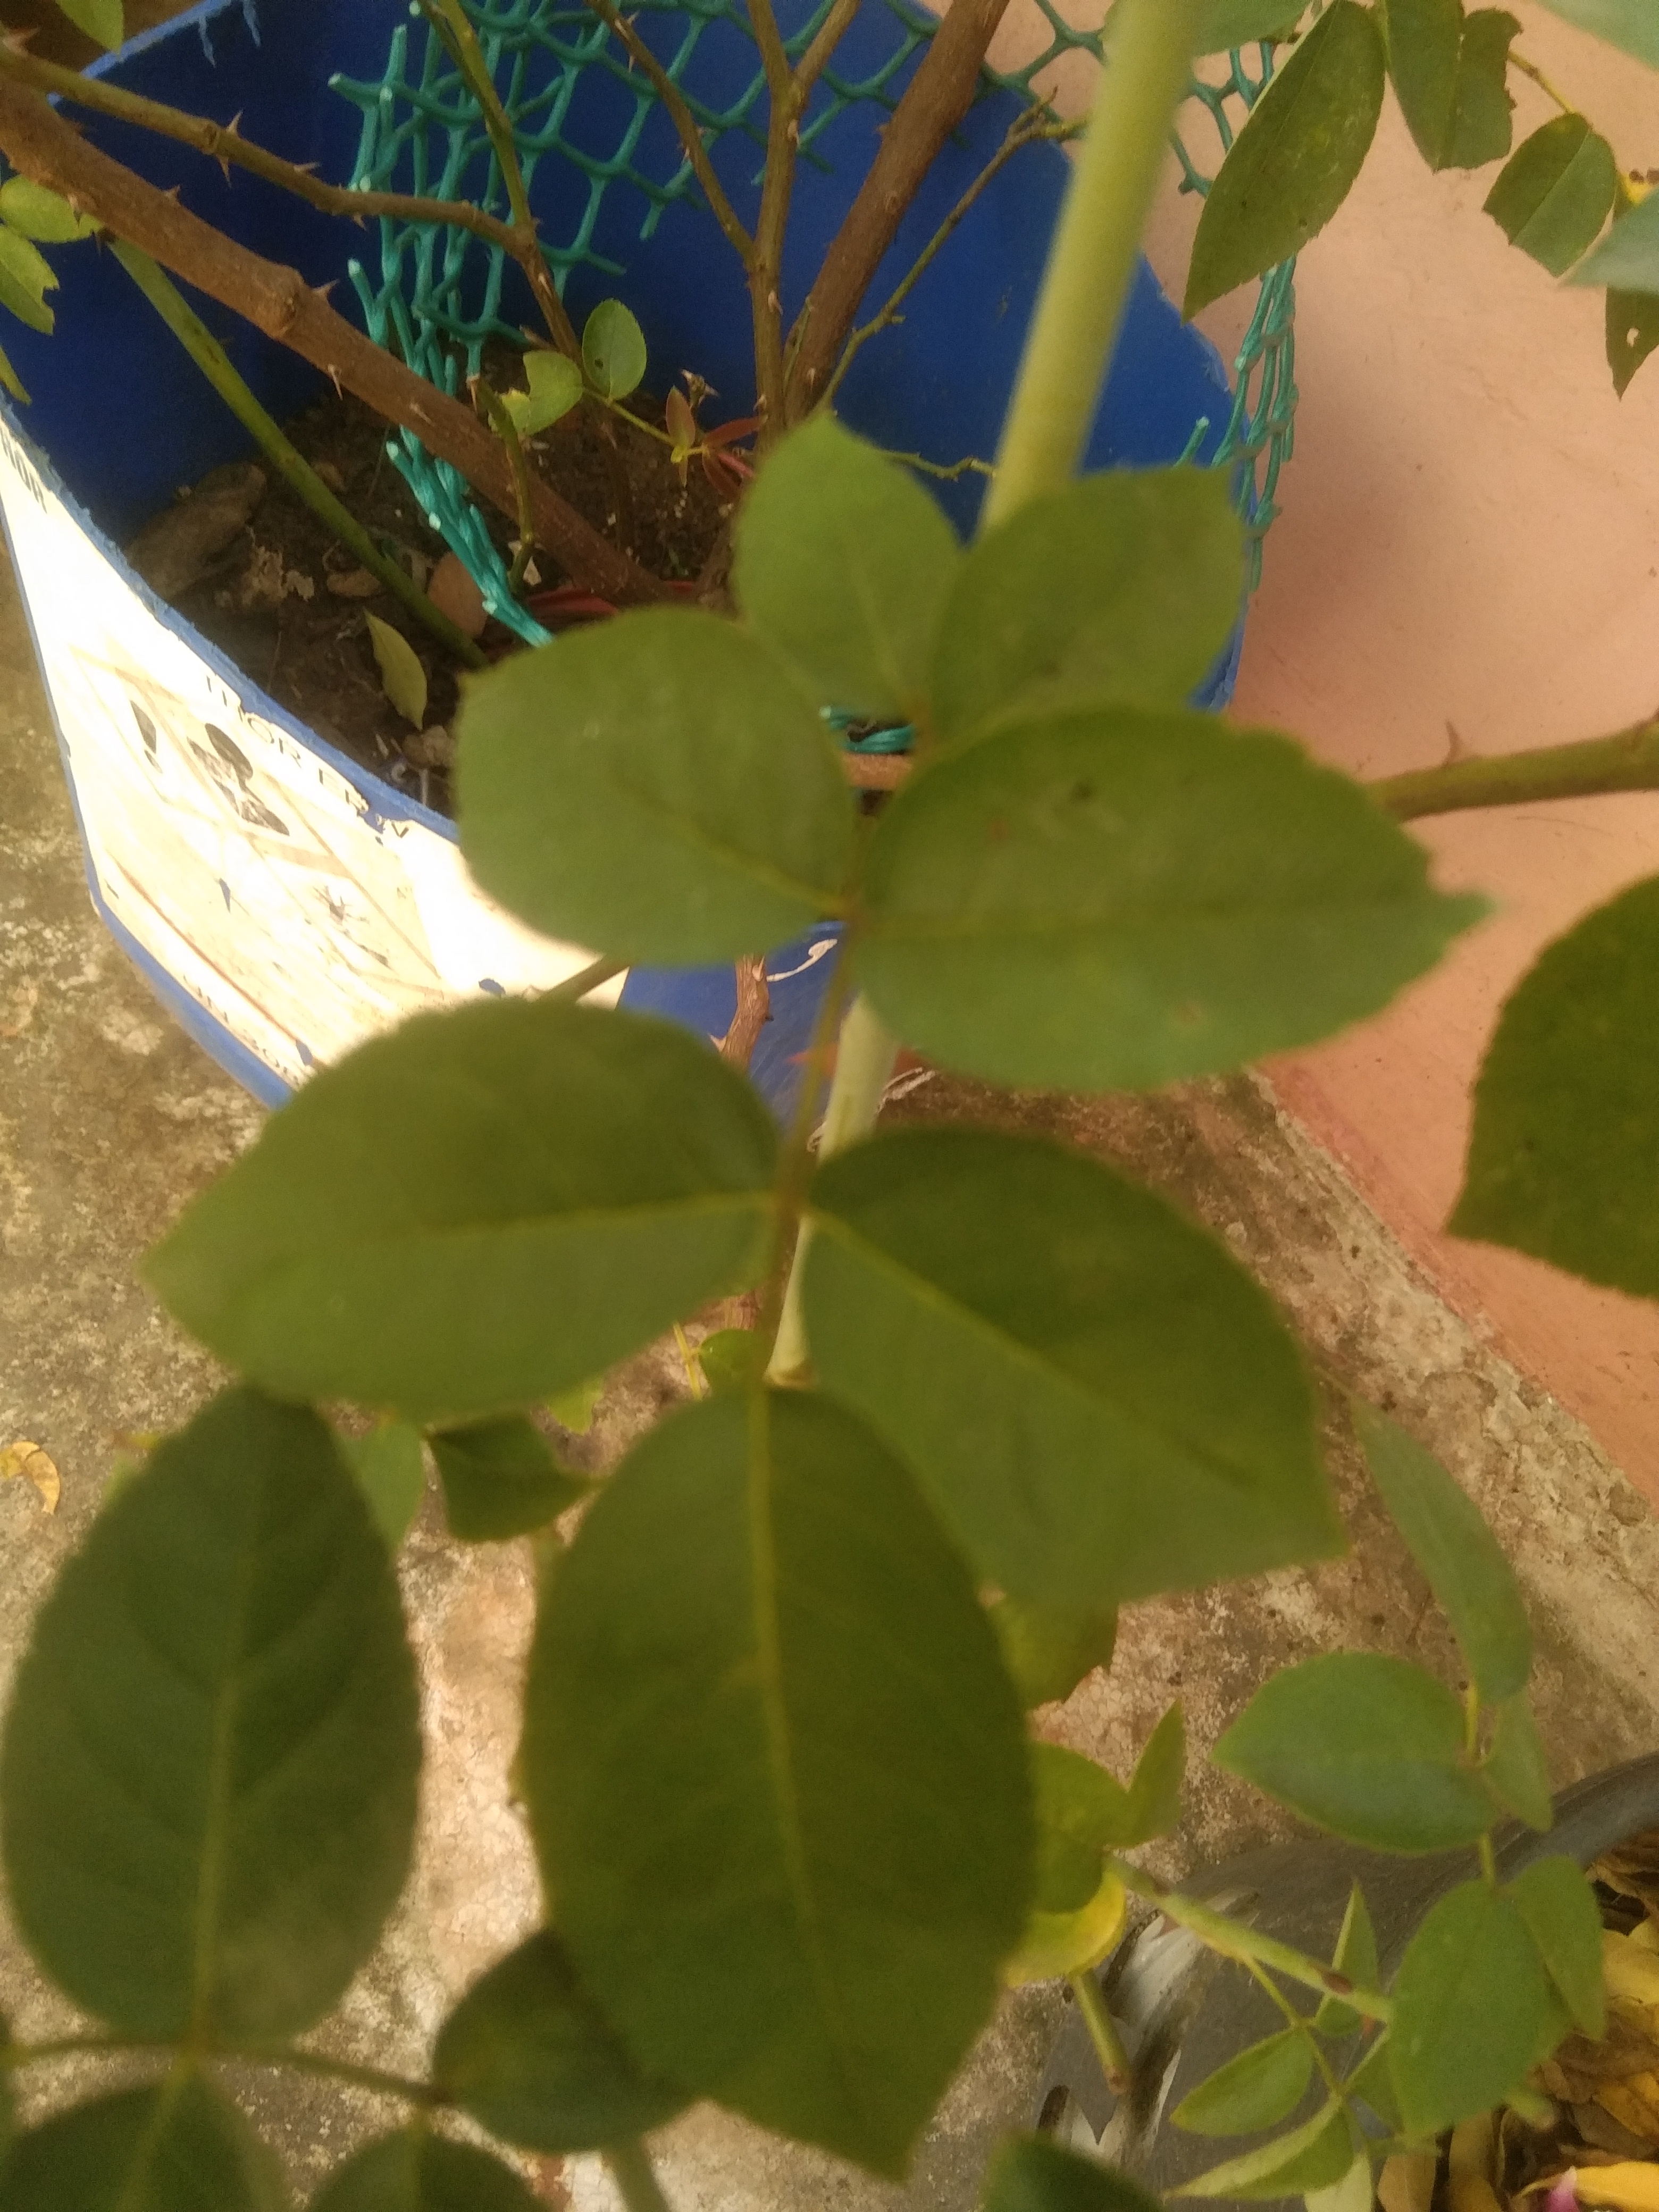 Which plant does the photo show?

rose
